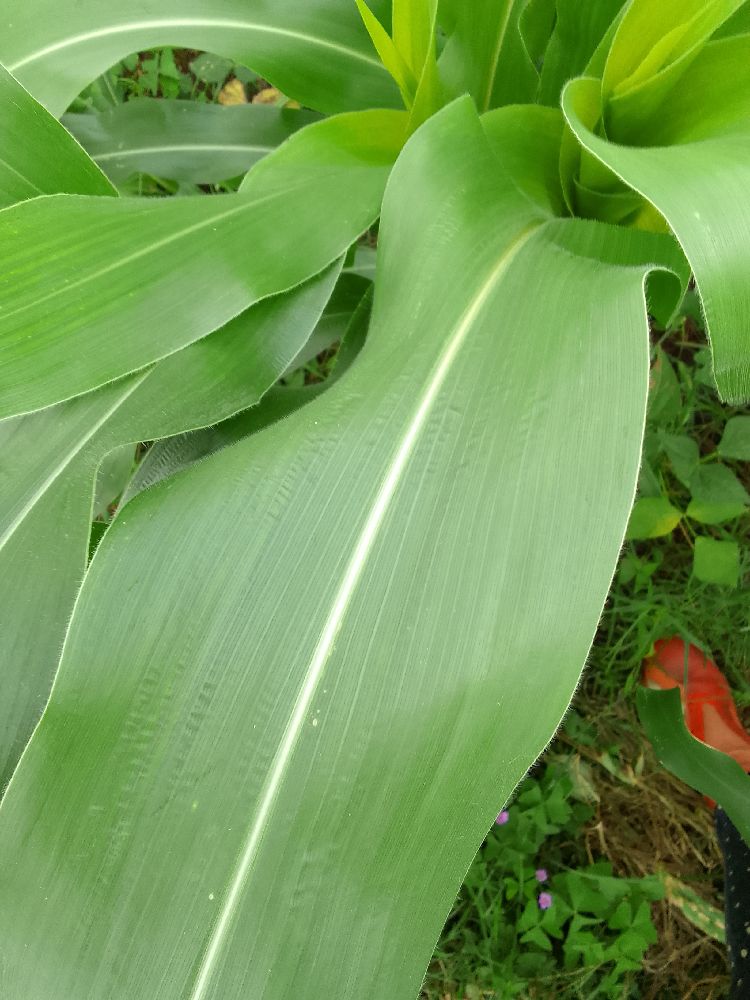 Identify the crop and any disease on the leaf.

maize, healthy
